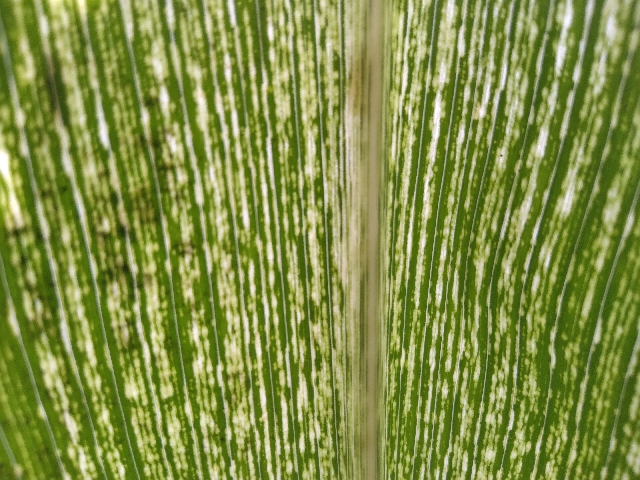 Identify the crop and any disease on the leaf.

maize, maize streak virus
